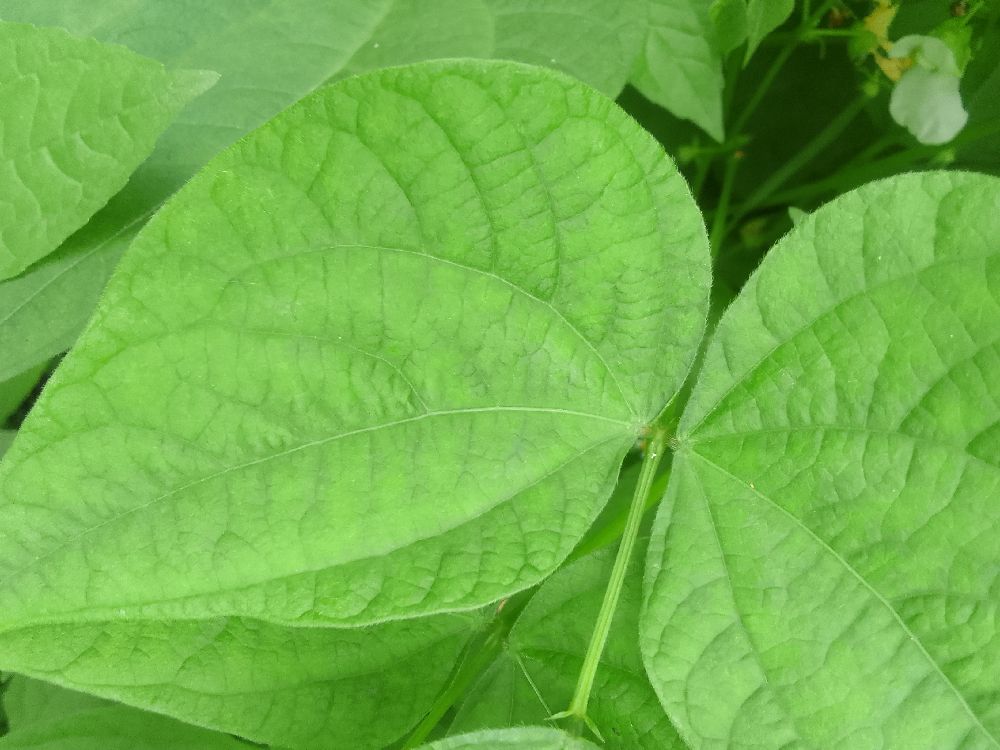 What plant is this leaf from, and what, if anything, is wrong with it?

common bean, healthy
